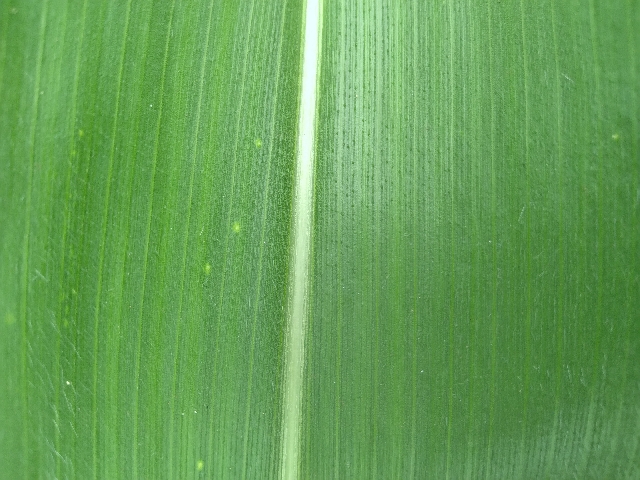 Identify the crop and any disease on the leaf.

maize, healthy
